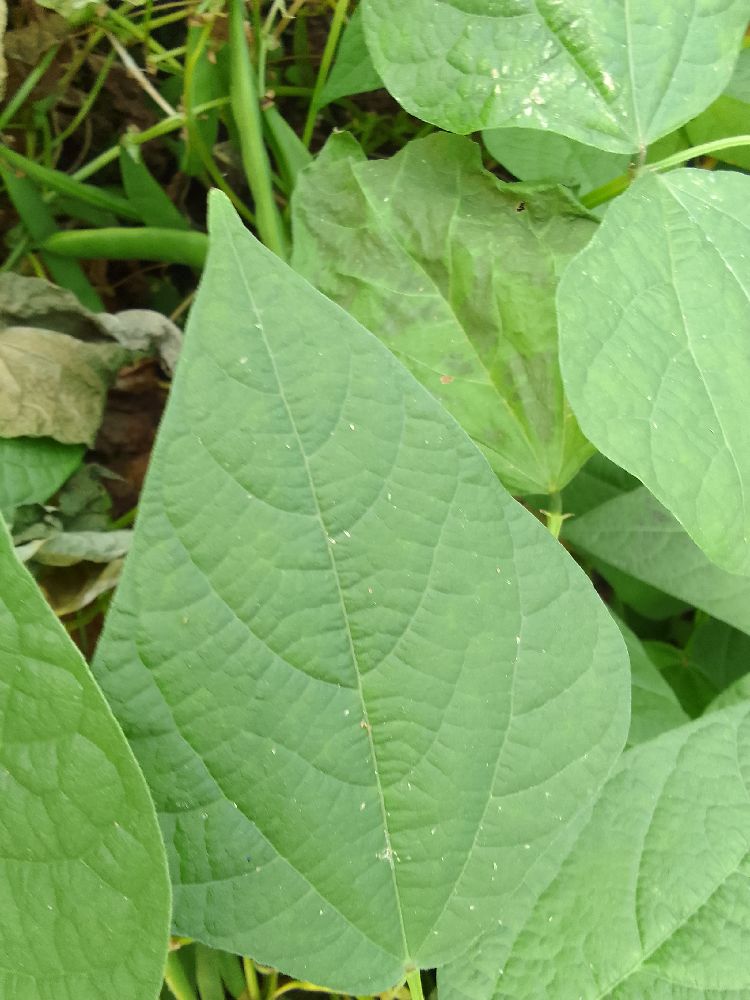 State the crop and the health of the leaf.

common bean, healthy
